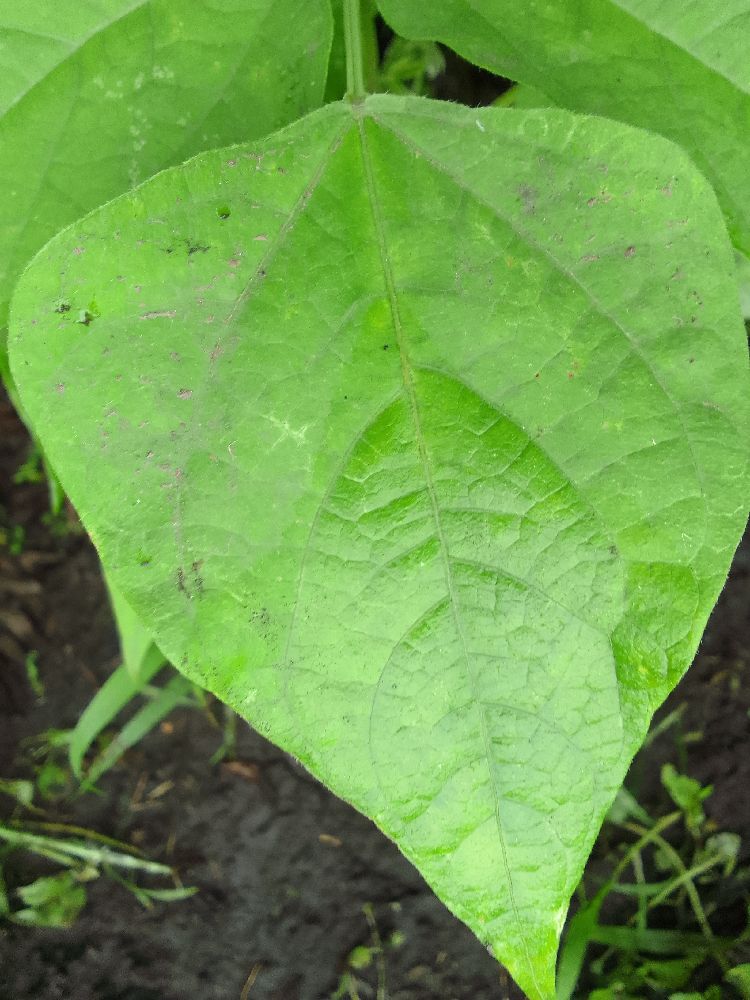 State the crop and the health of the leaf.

common bean, healthy
